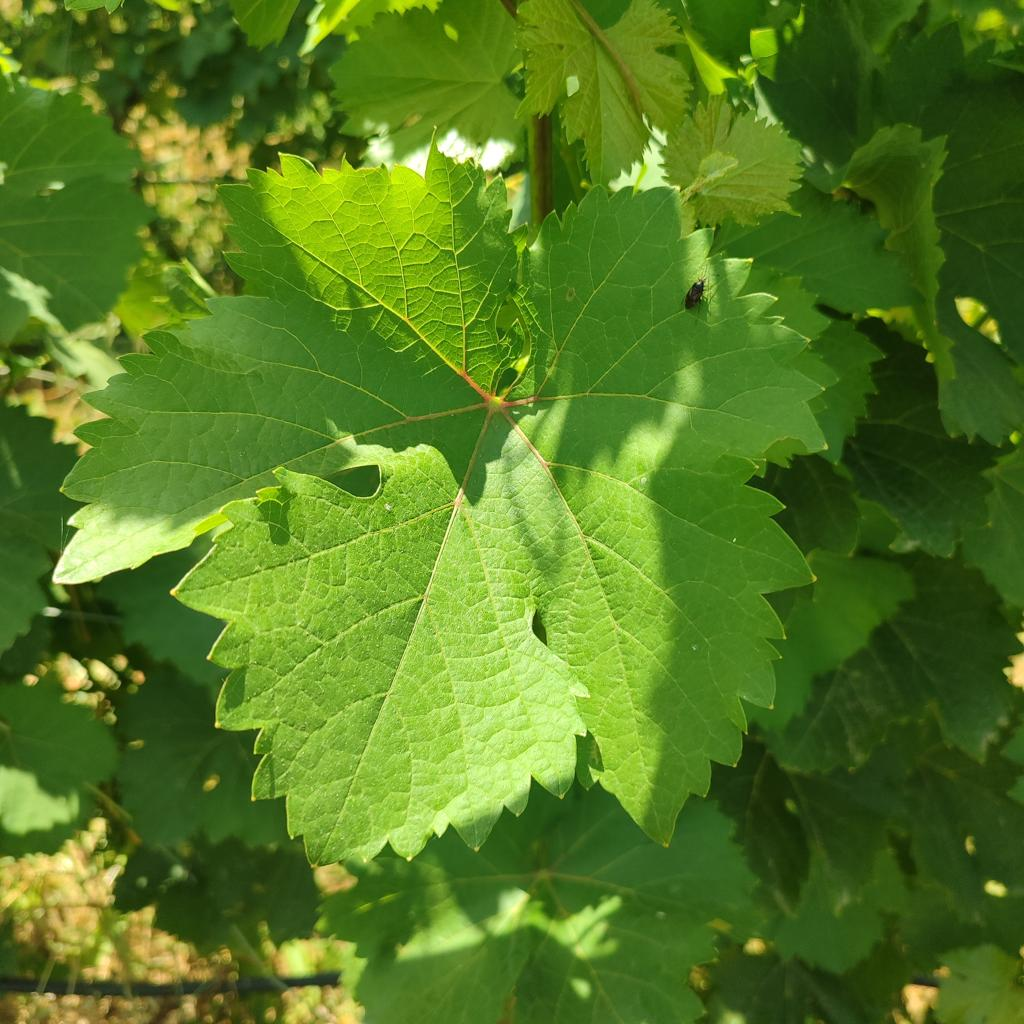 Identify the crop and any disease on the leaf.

grapevine, healthy
